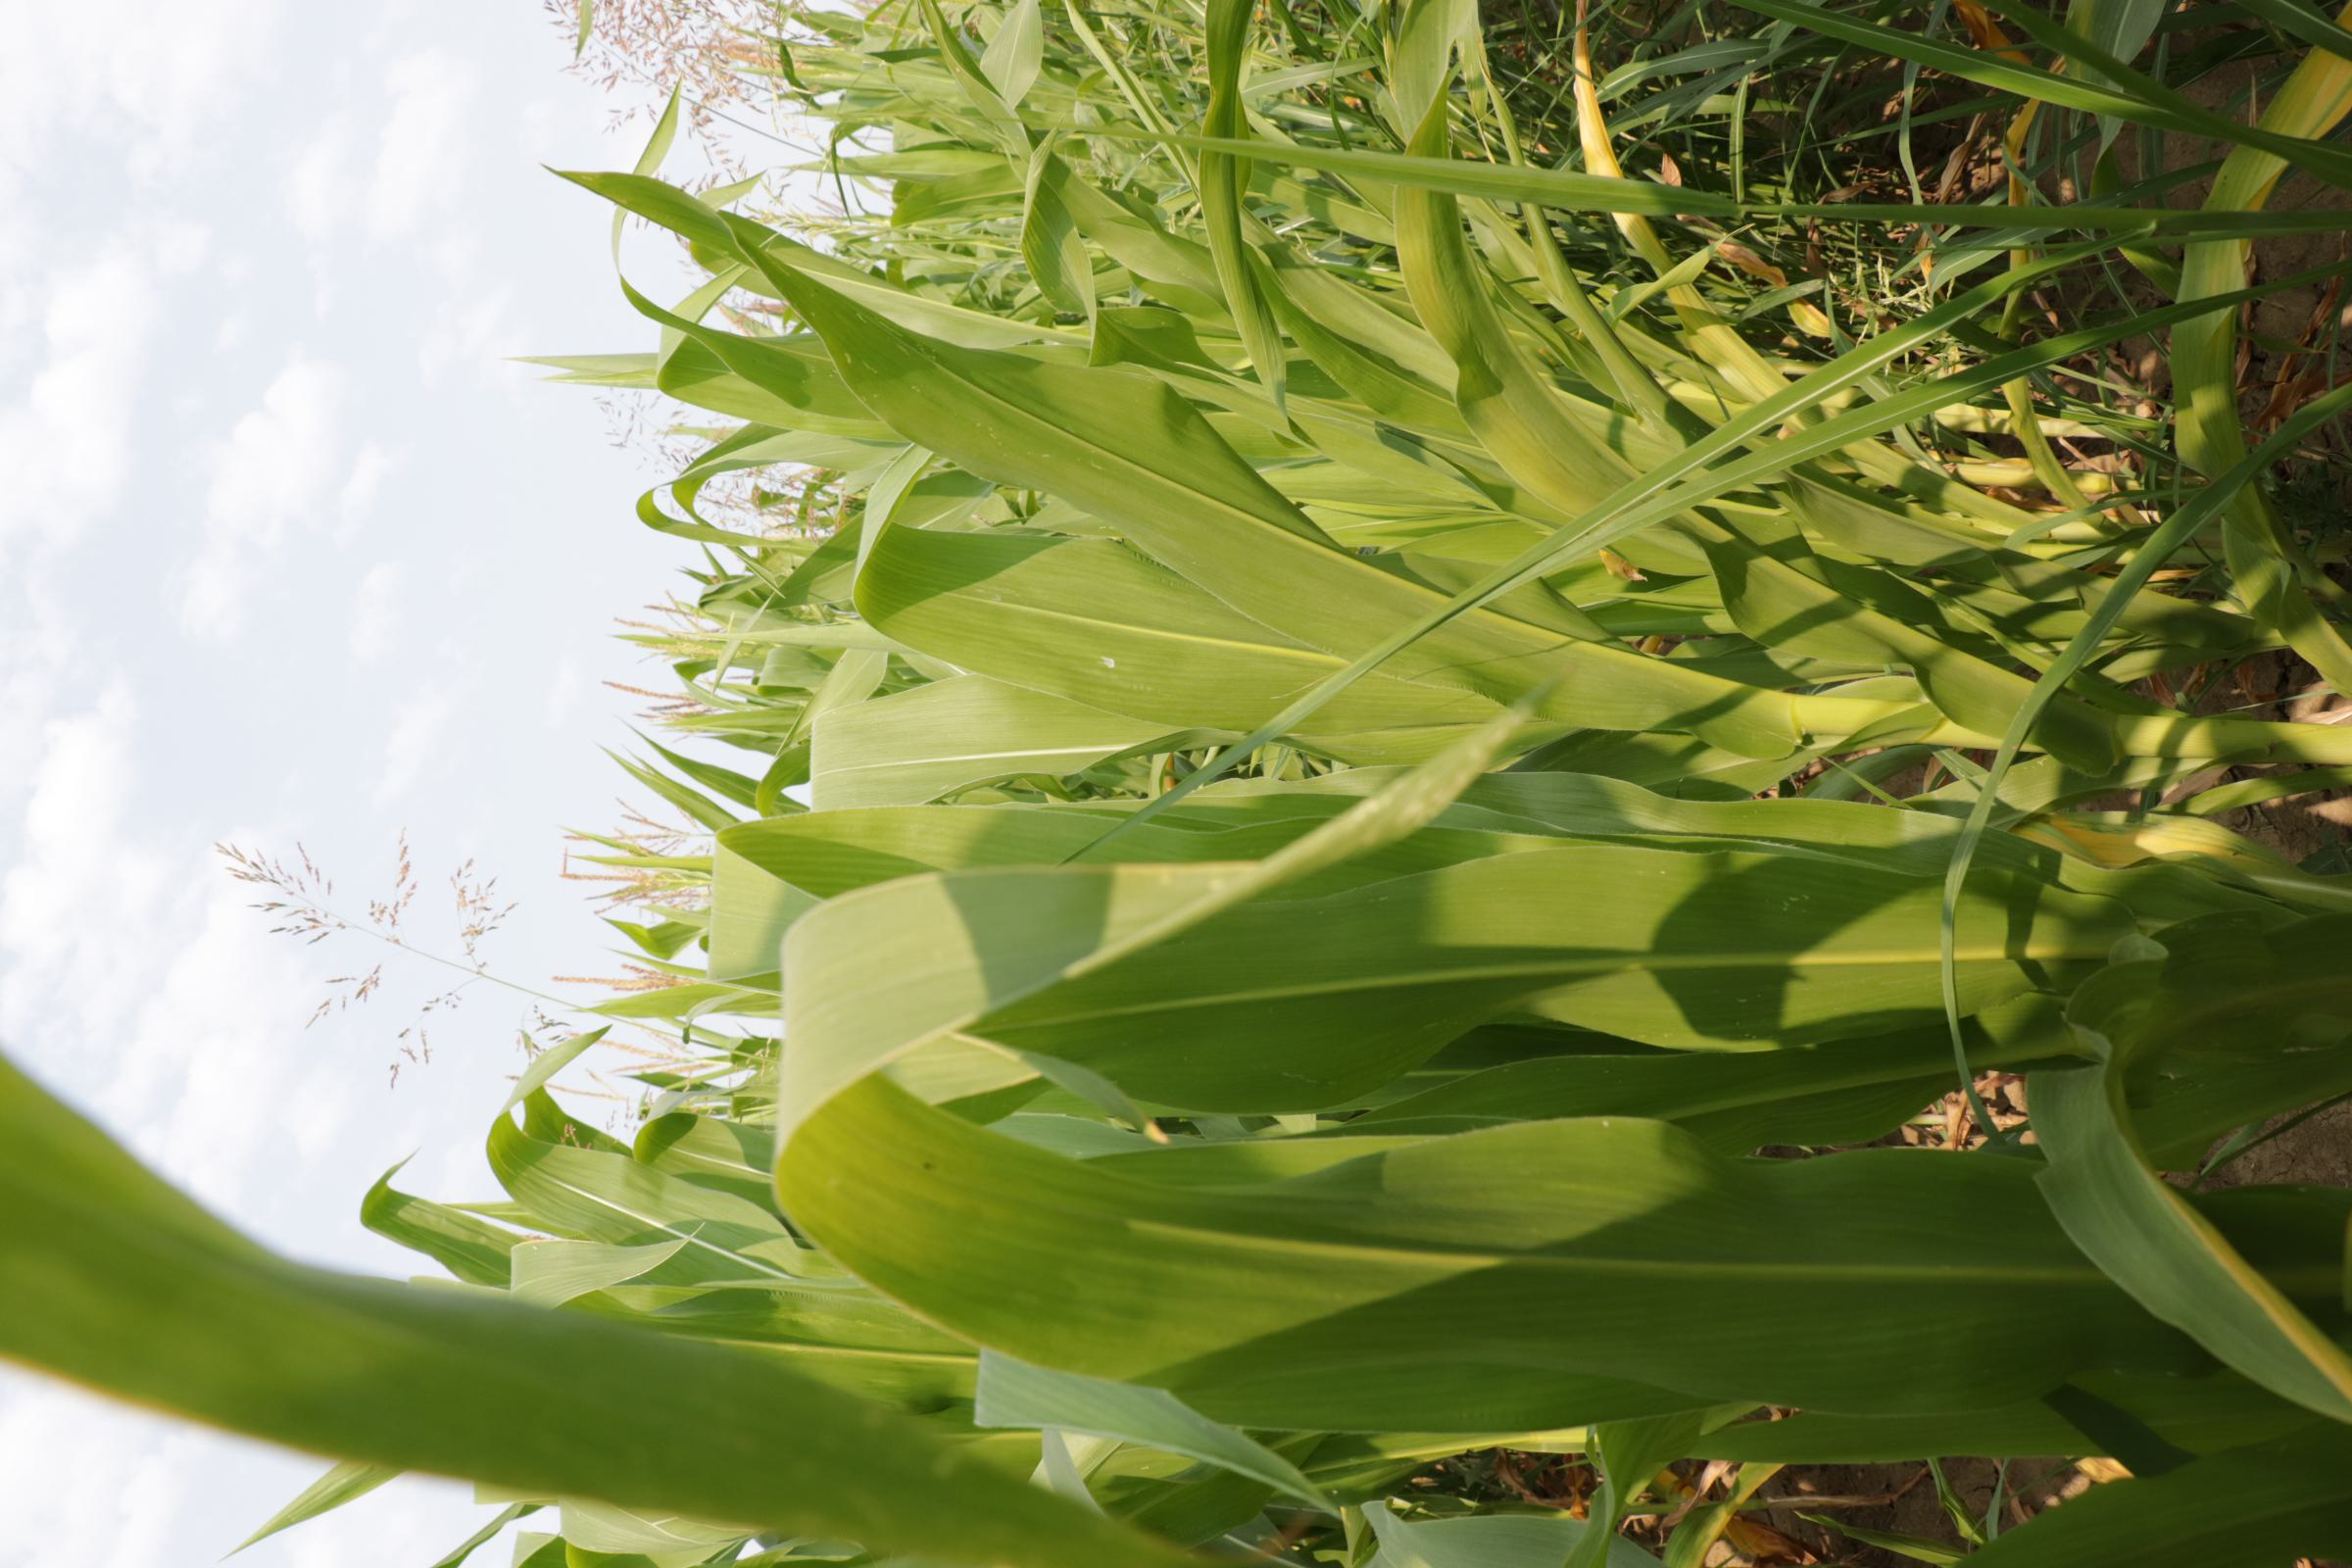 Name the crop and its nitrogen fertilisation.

maize, full nitrogen fertilisation
